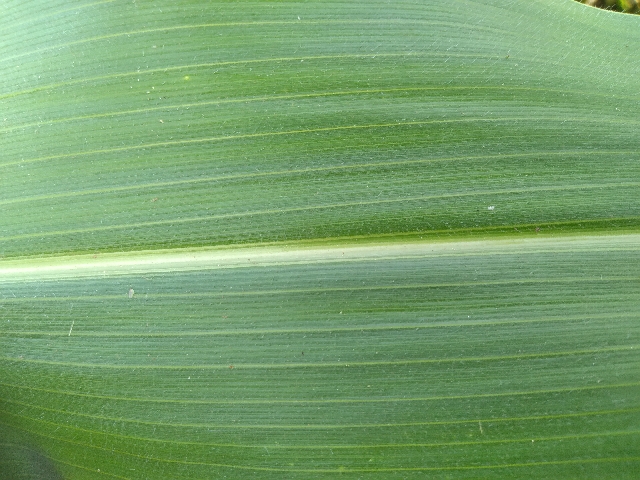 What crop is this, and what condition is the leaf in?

maize, healthy
